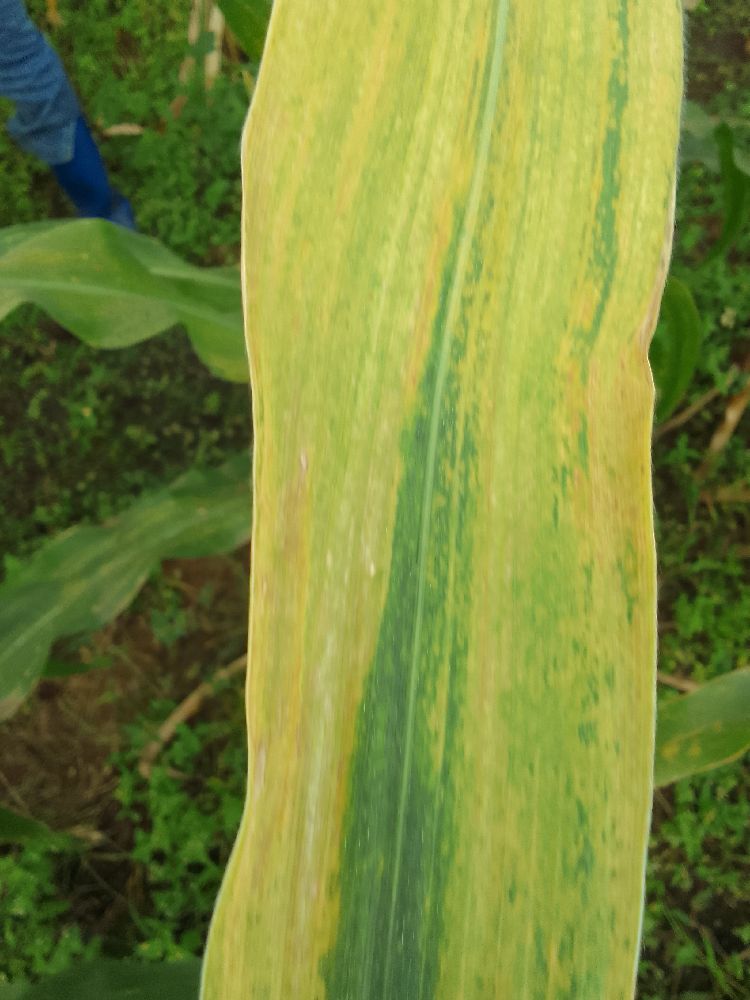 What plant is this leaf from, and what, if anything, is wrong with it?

maize, maize lethal necrosis
